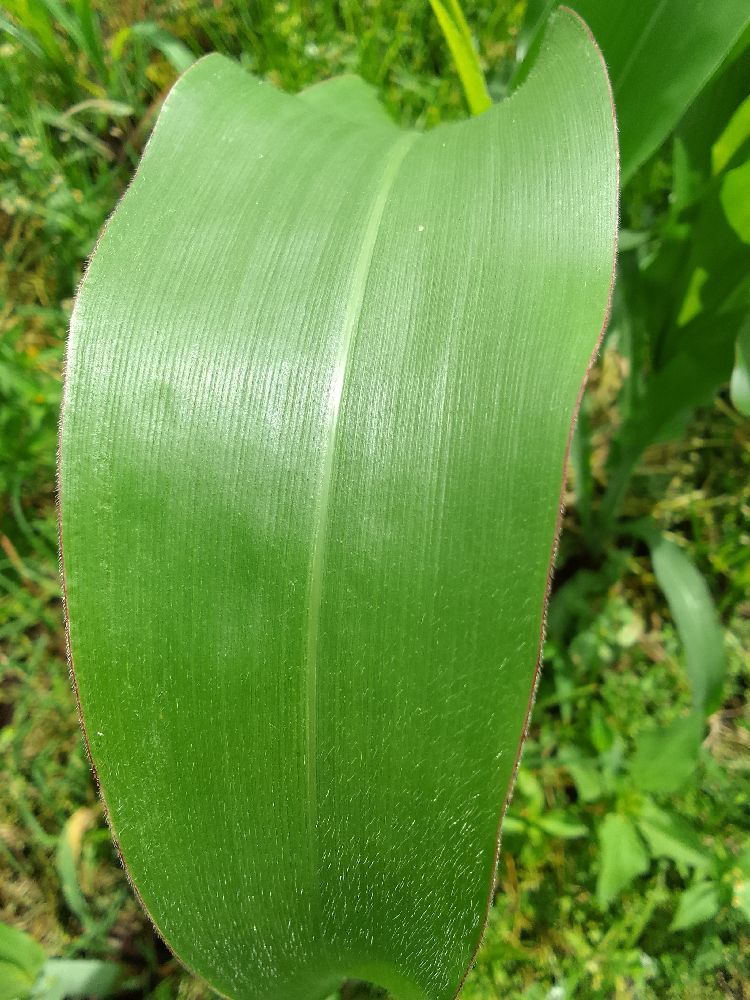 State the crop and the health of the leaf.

maize, healthy
